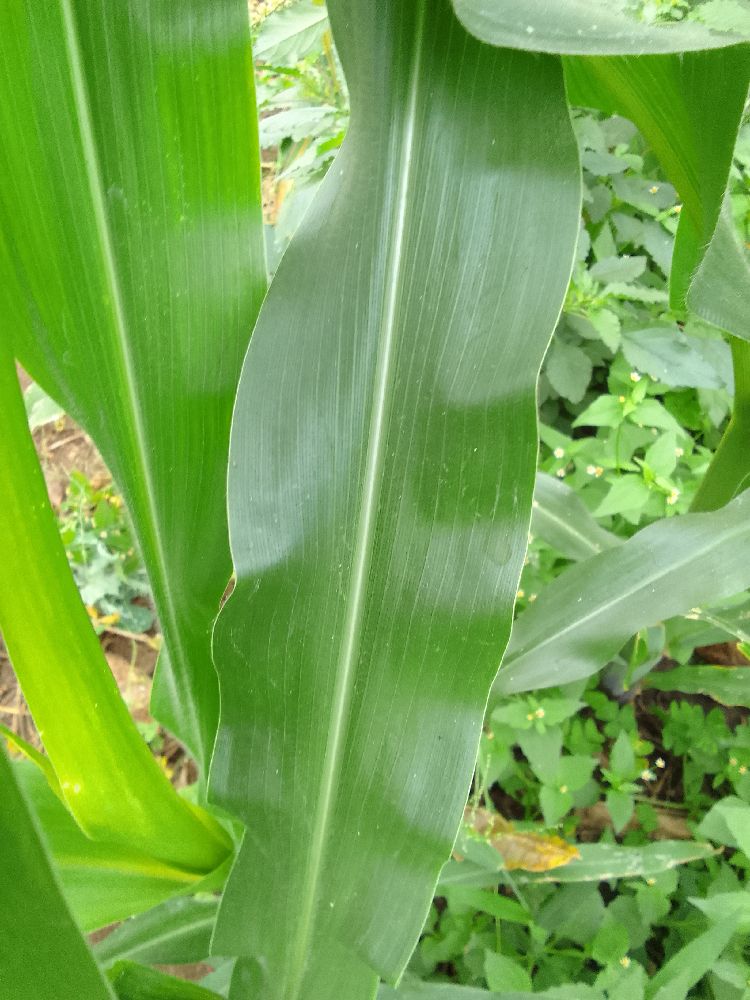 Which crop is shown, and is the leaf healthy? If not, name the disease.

maize, healthy
